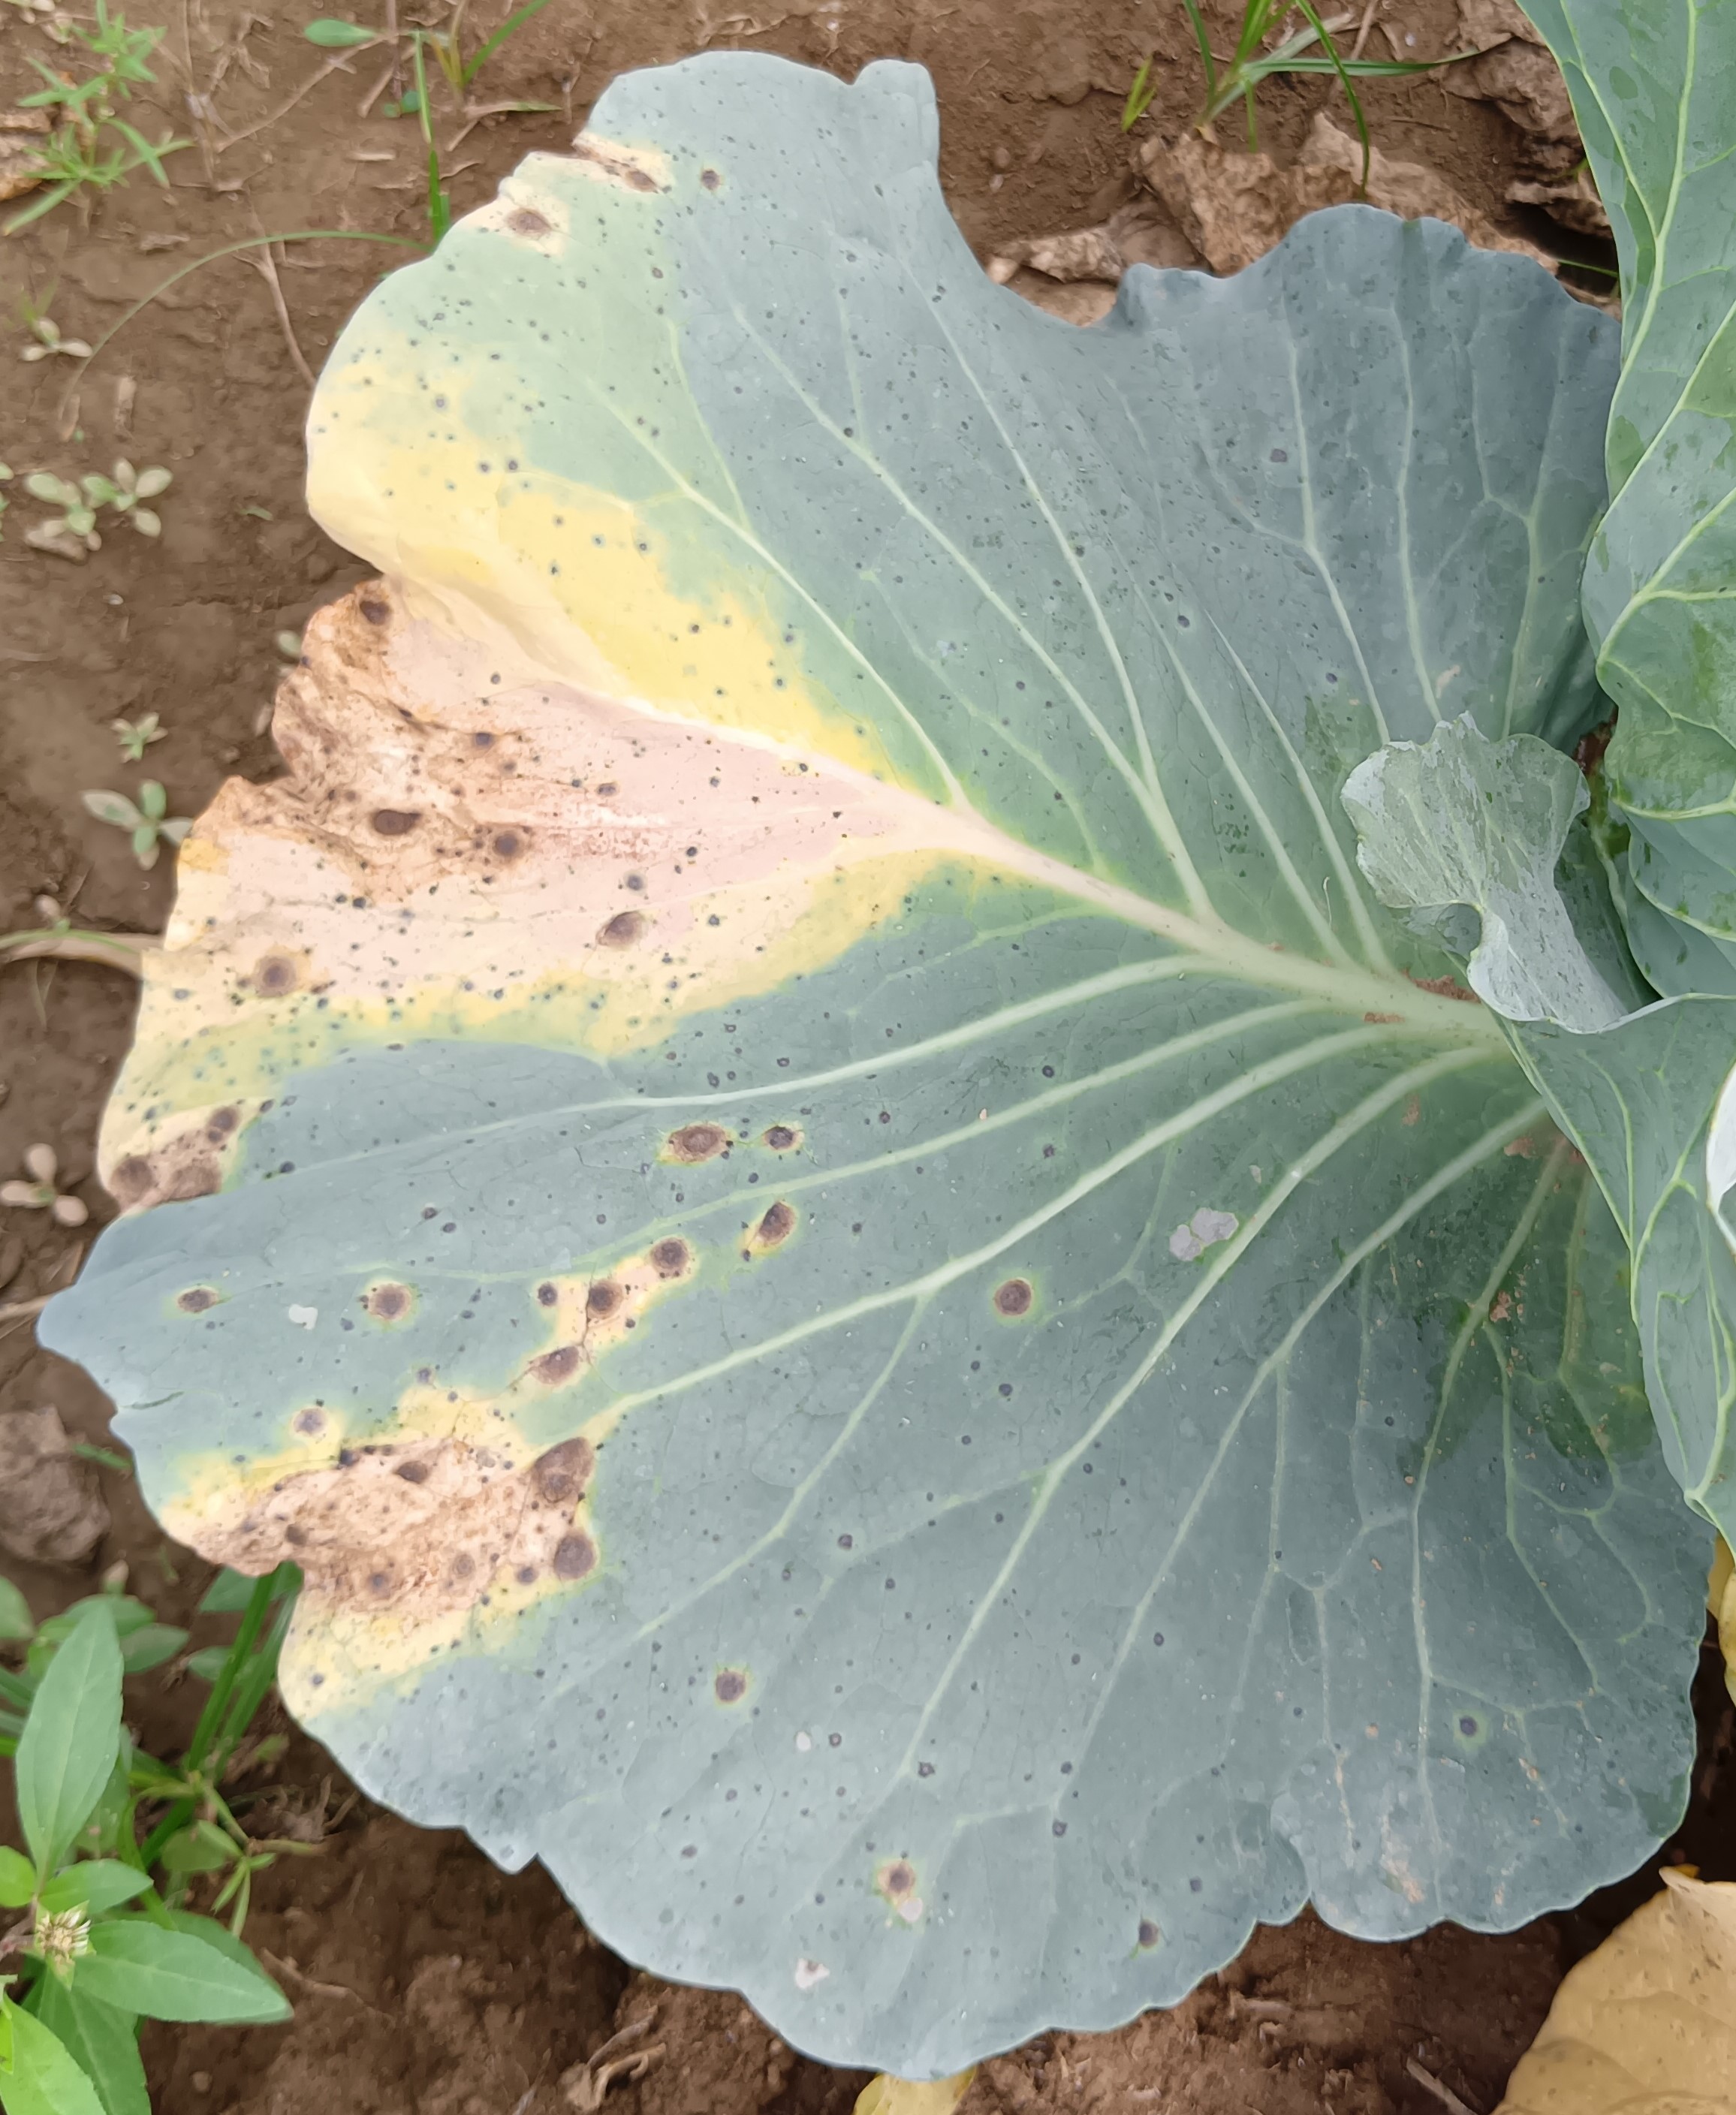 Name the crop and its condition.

cabbage, alternaria
